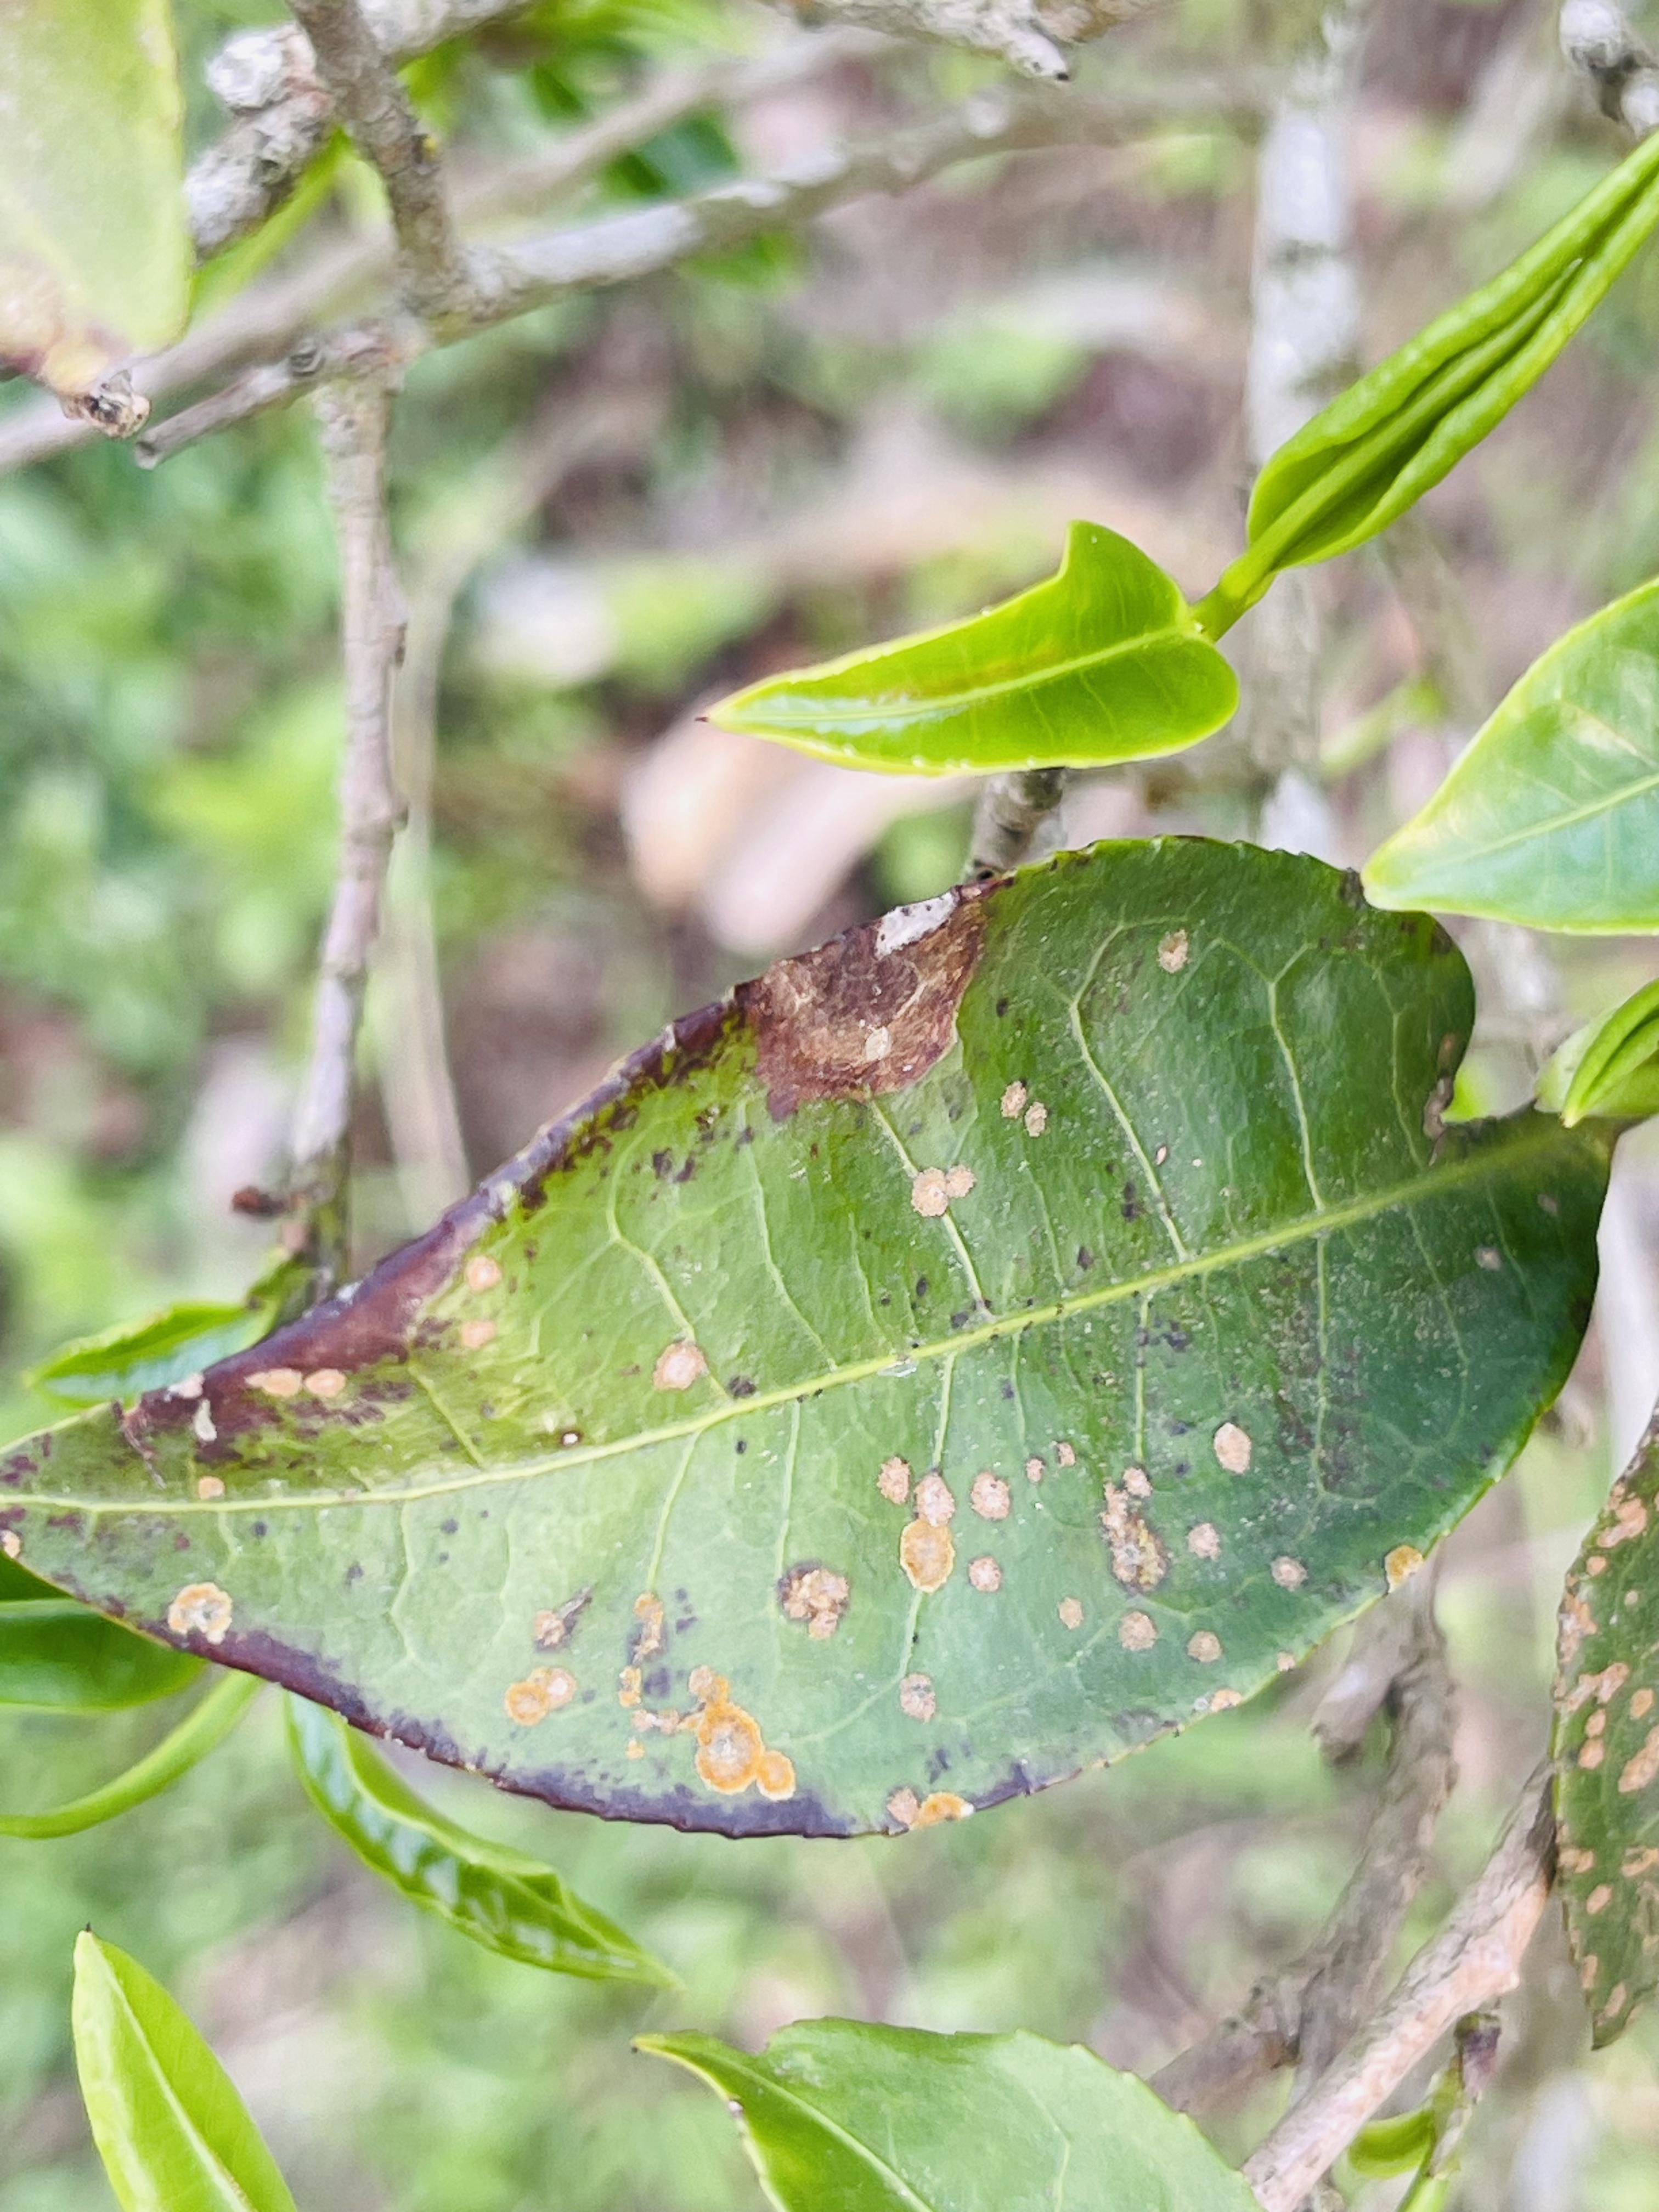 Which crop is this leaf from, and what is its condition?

tea, blight
